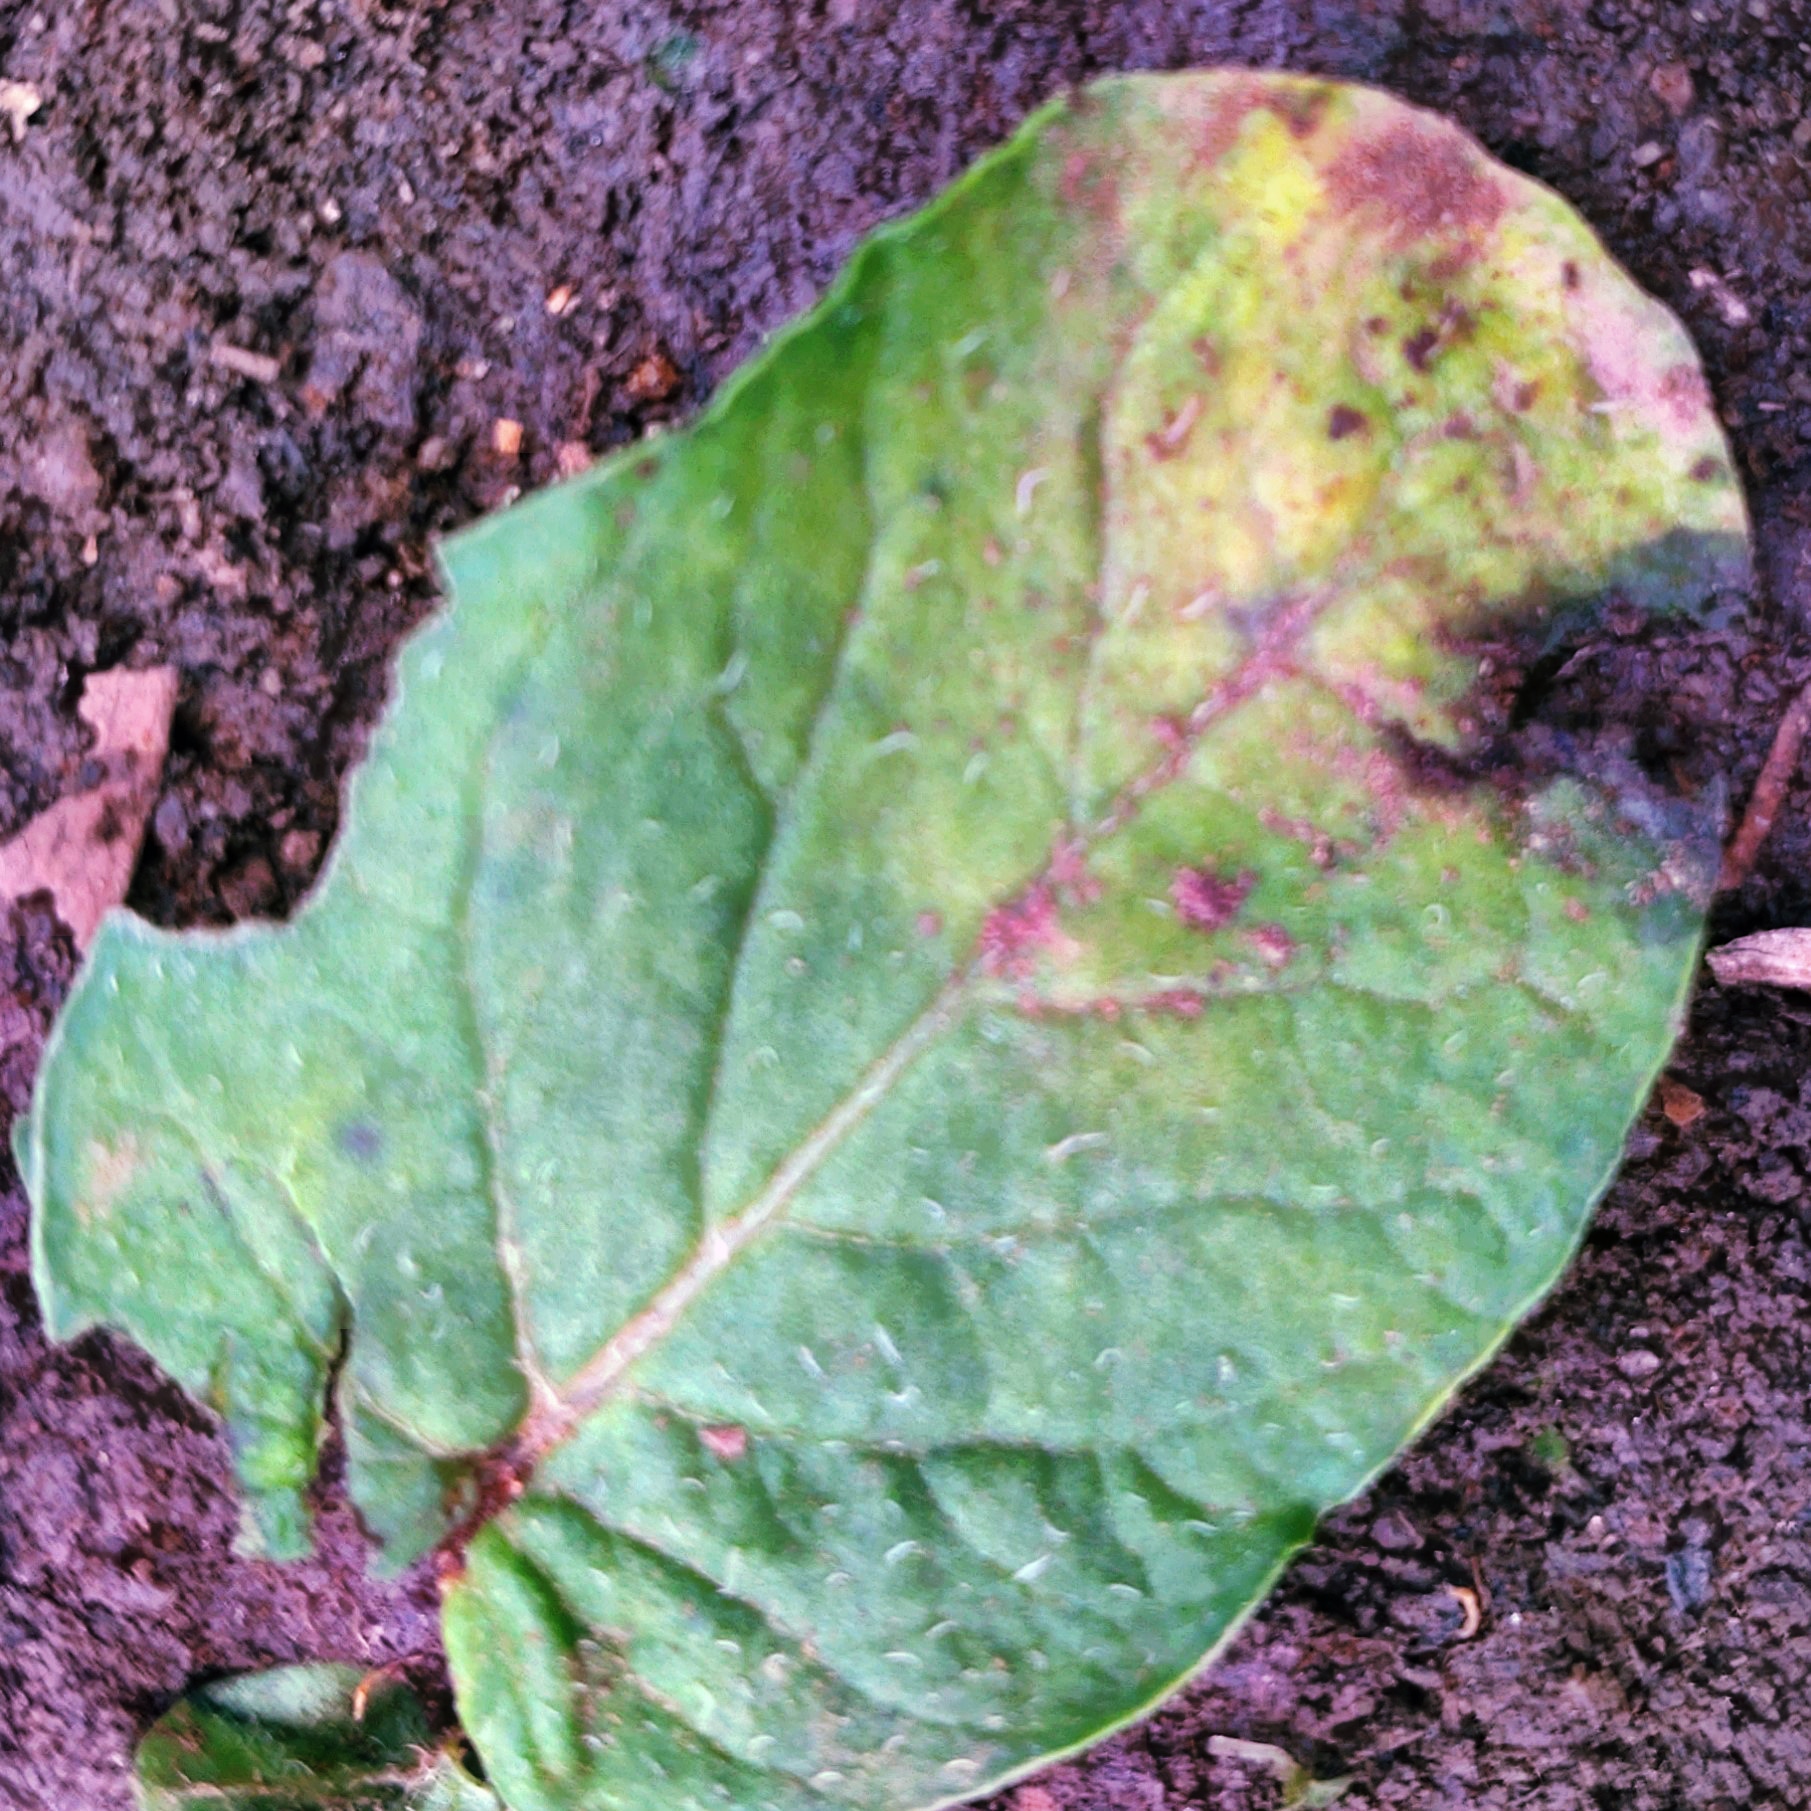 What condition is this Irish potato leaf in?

late blight
